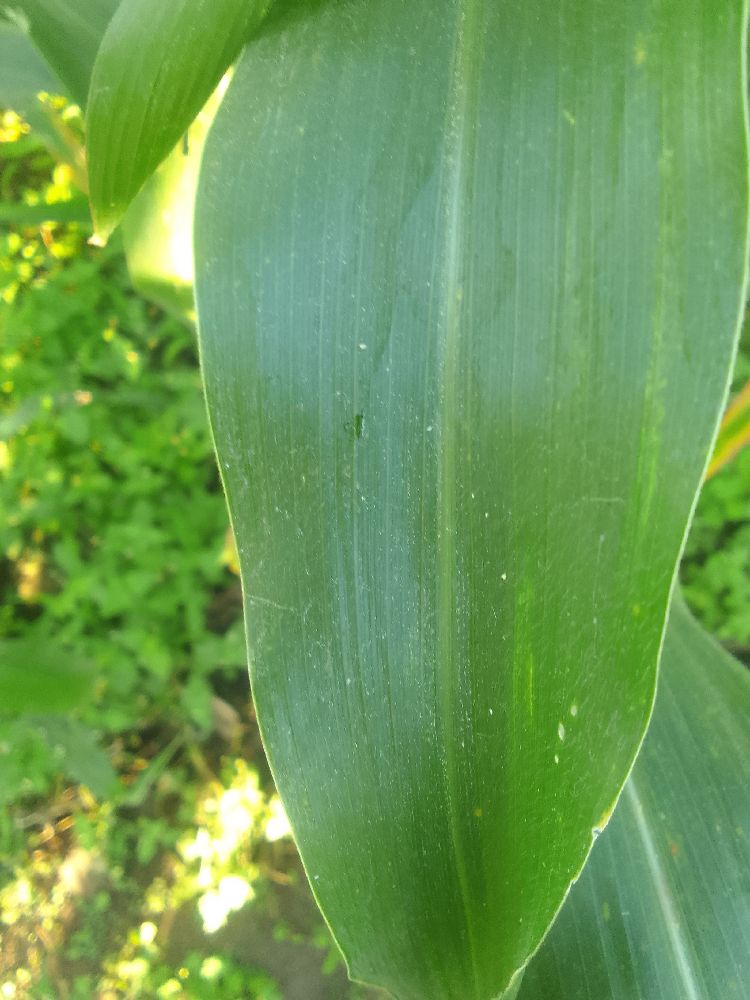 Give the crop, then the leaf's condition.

maize, healthy
